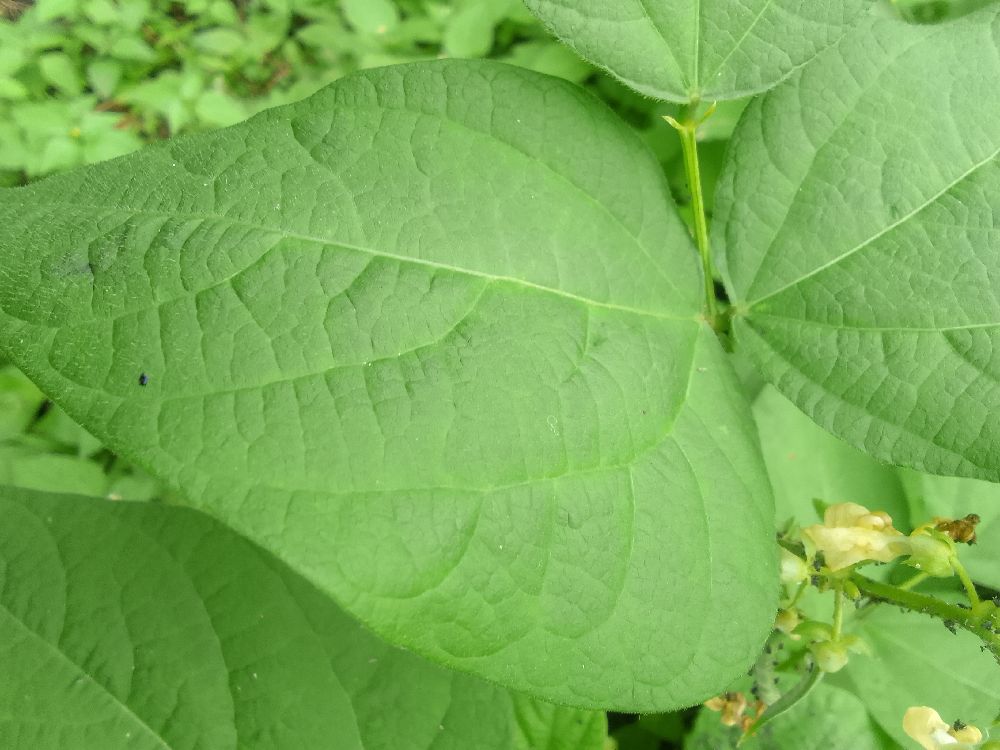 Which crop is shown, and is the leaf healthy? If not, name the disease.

common bean, healthy
